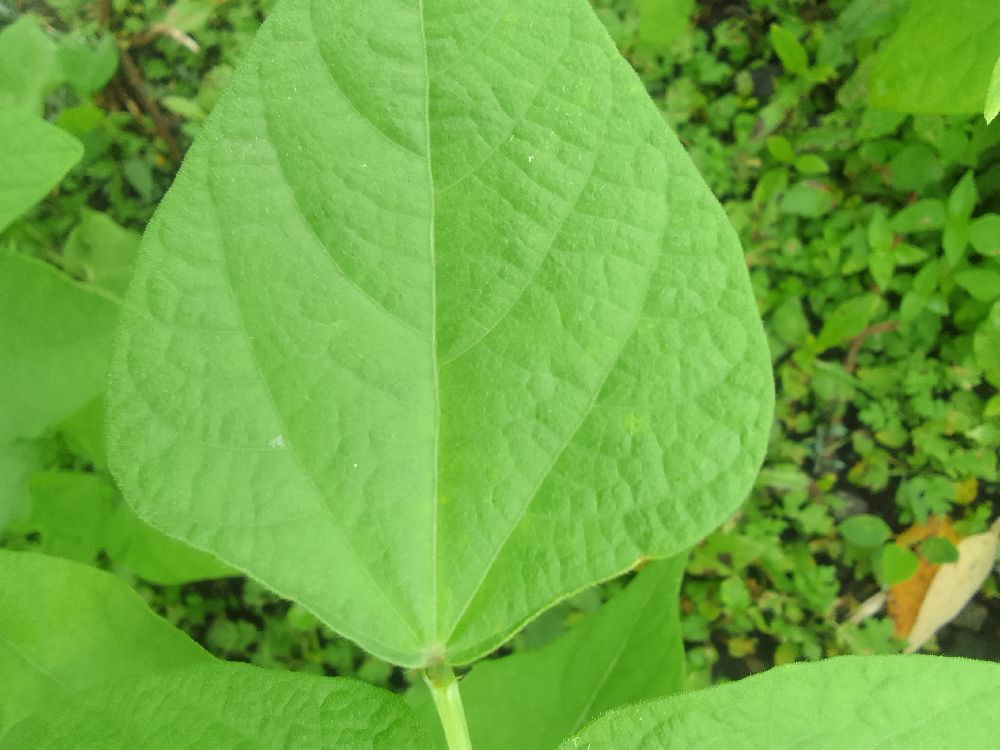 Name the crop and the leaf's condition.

common bean, healthy
